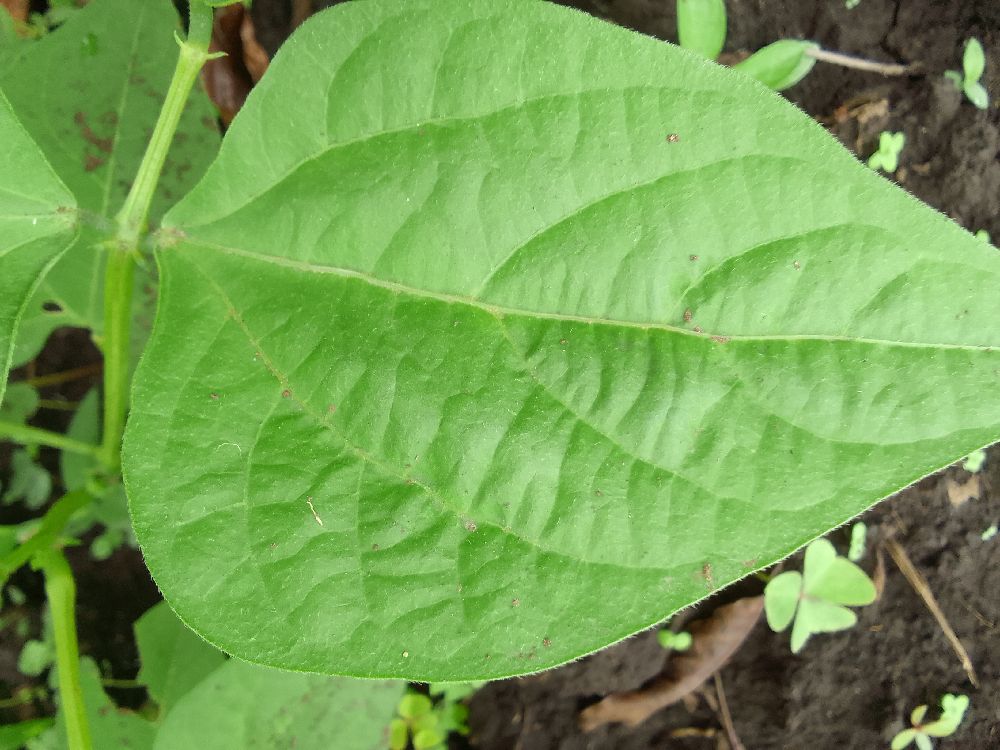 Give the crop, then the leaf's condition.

common bean, healthy
